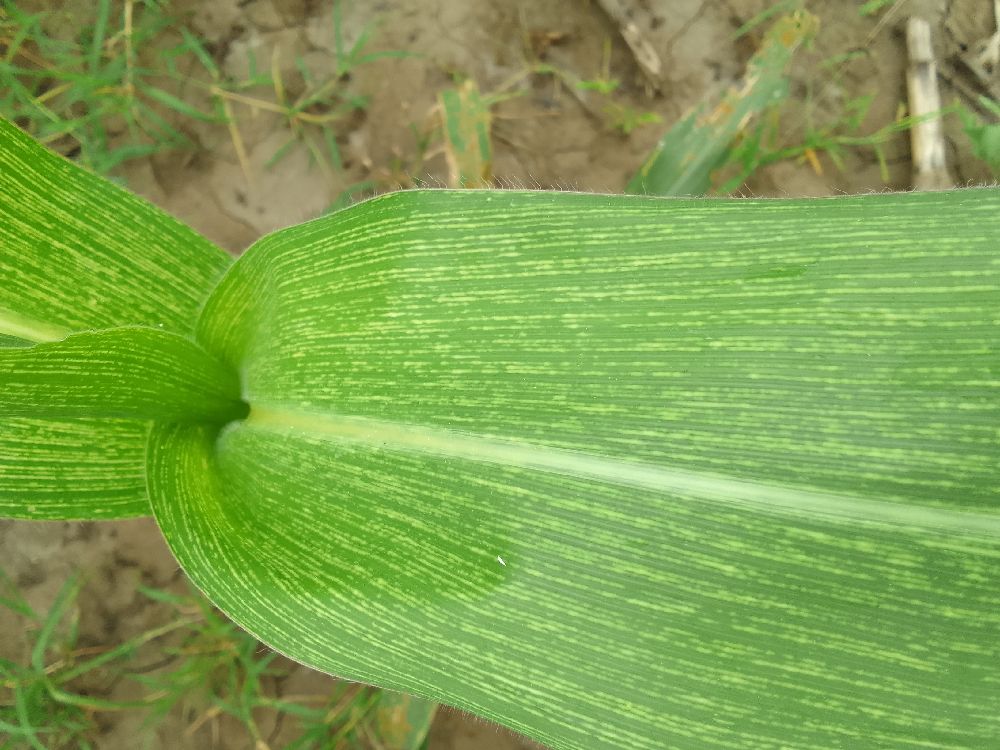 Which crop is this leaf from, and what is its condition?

maize, maize streak virus
